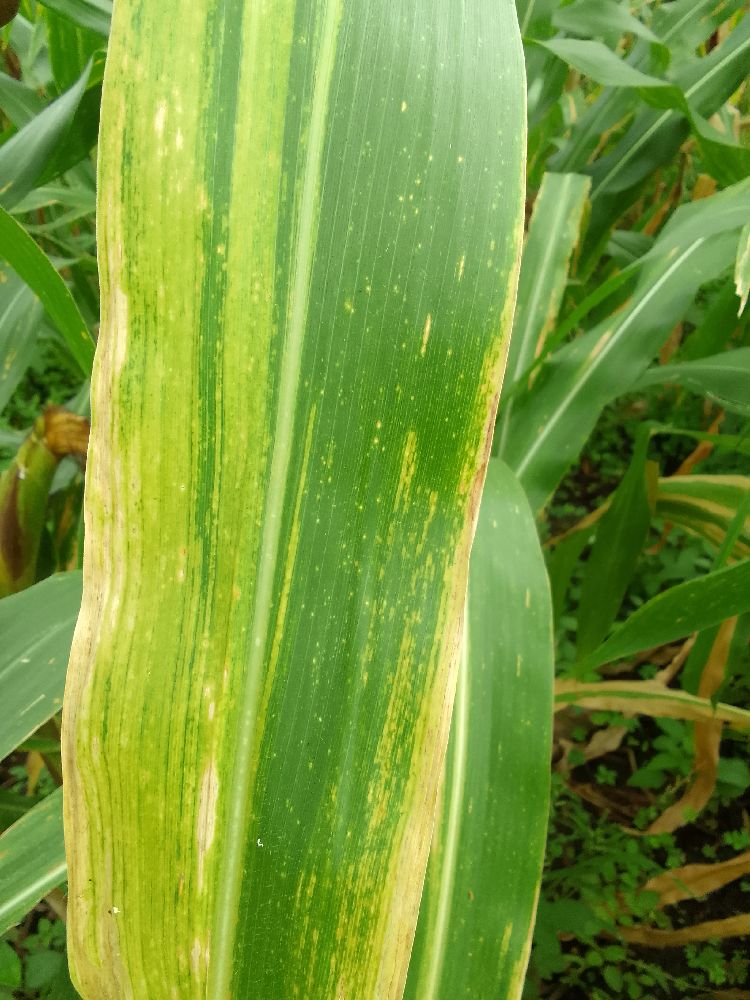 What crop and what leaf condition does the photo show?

maize, maize lethal necrosis
